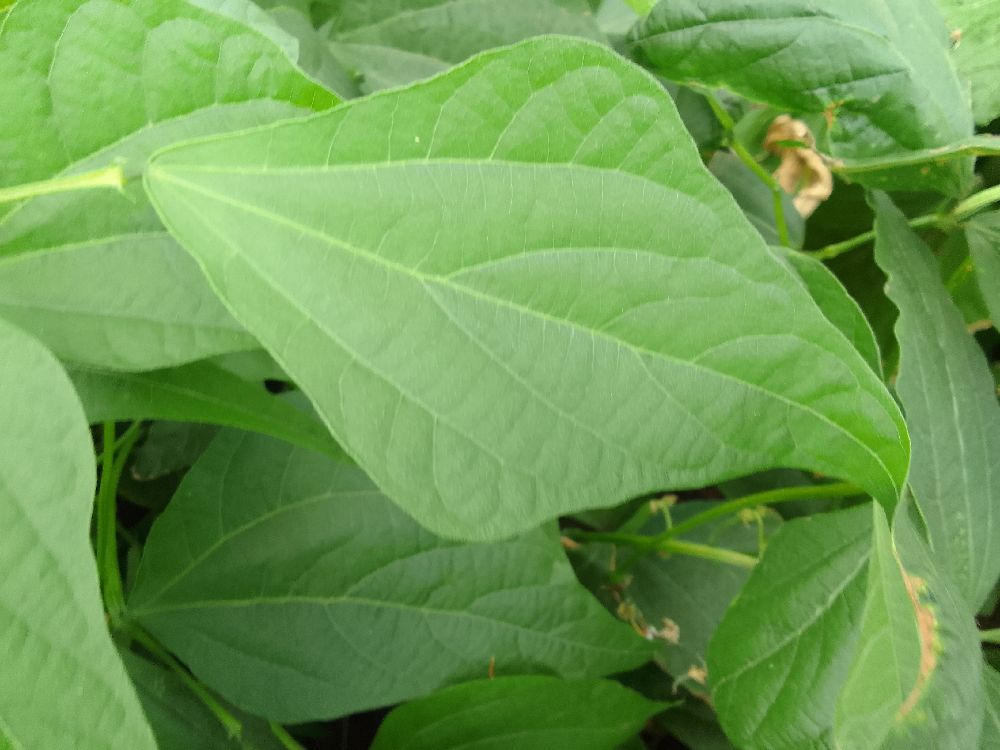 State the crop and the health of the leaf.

common bean, healthy
